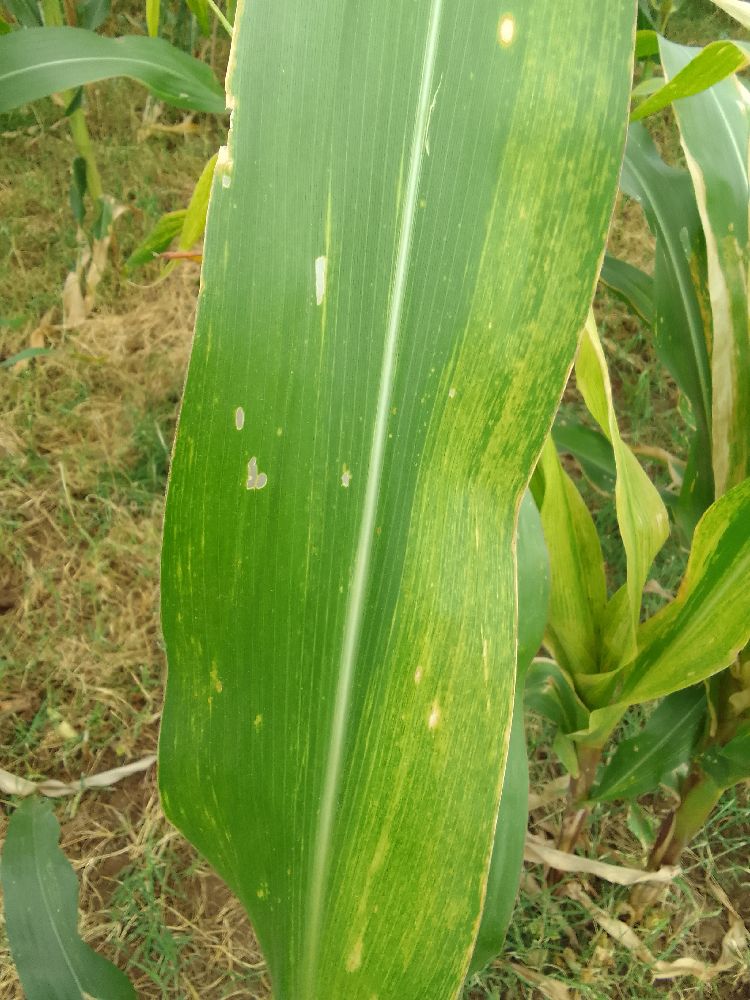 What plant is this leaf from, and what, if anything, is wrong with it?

maize, maize lethal necrosis
